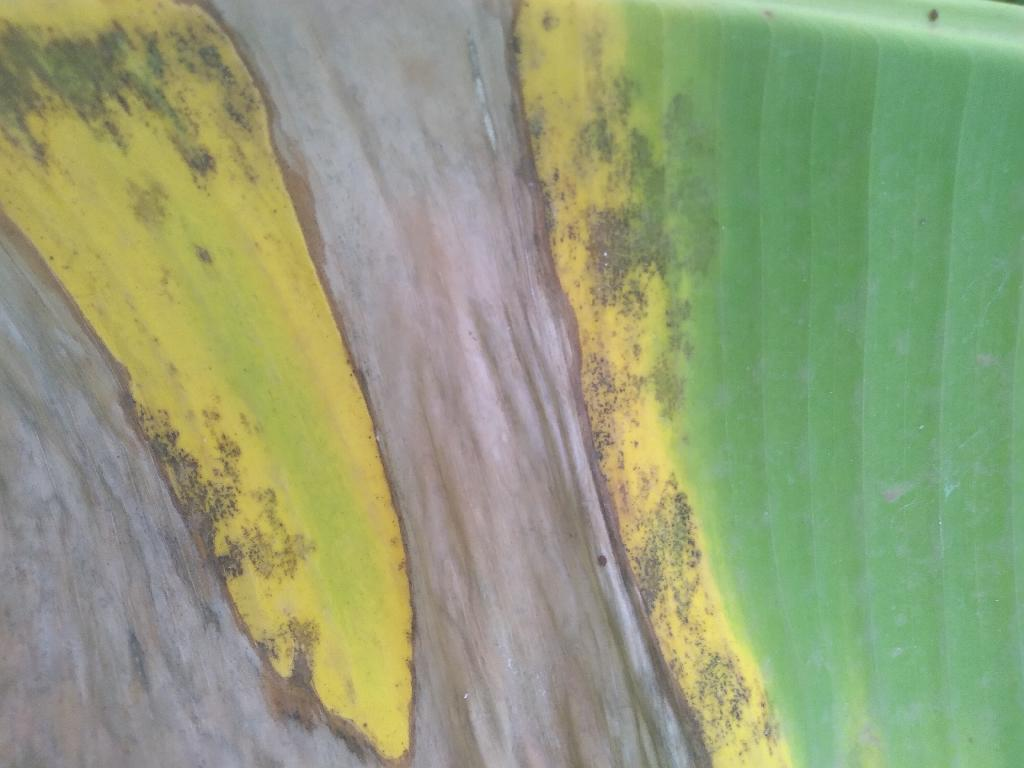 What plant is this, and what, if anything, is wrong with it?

banana, black sigatoka
